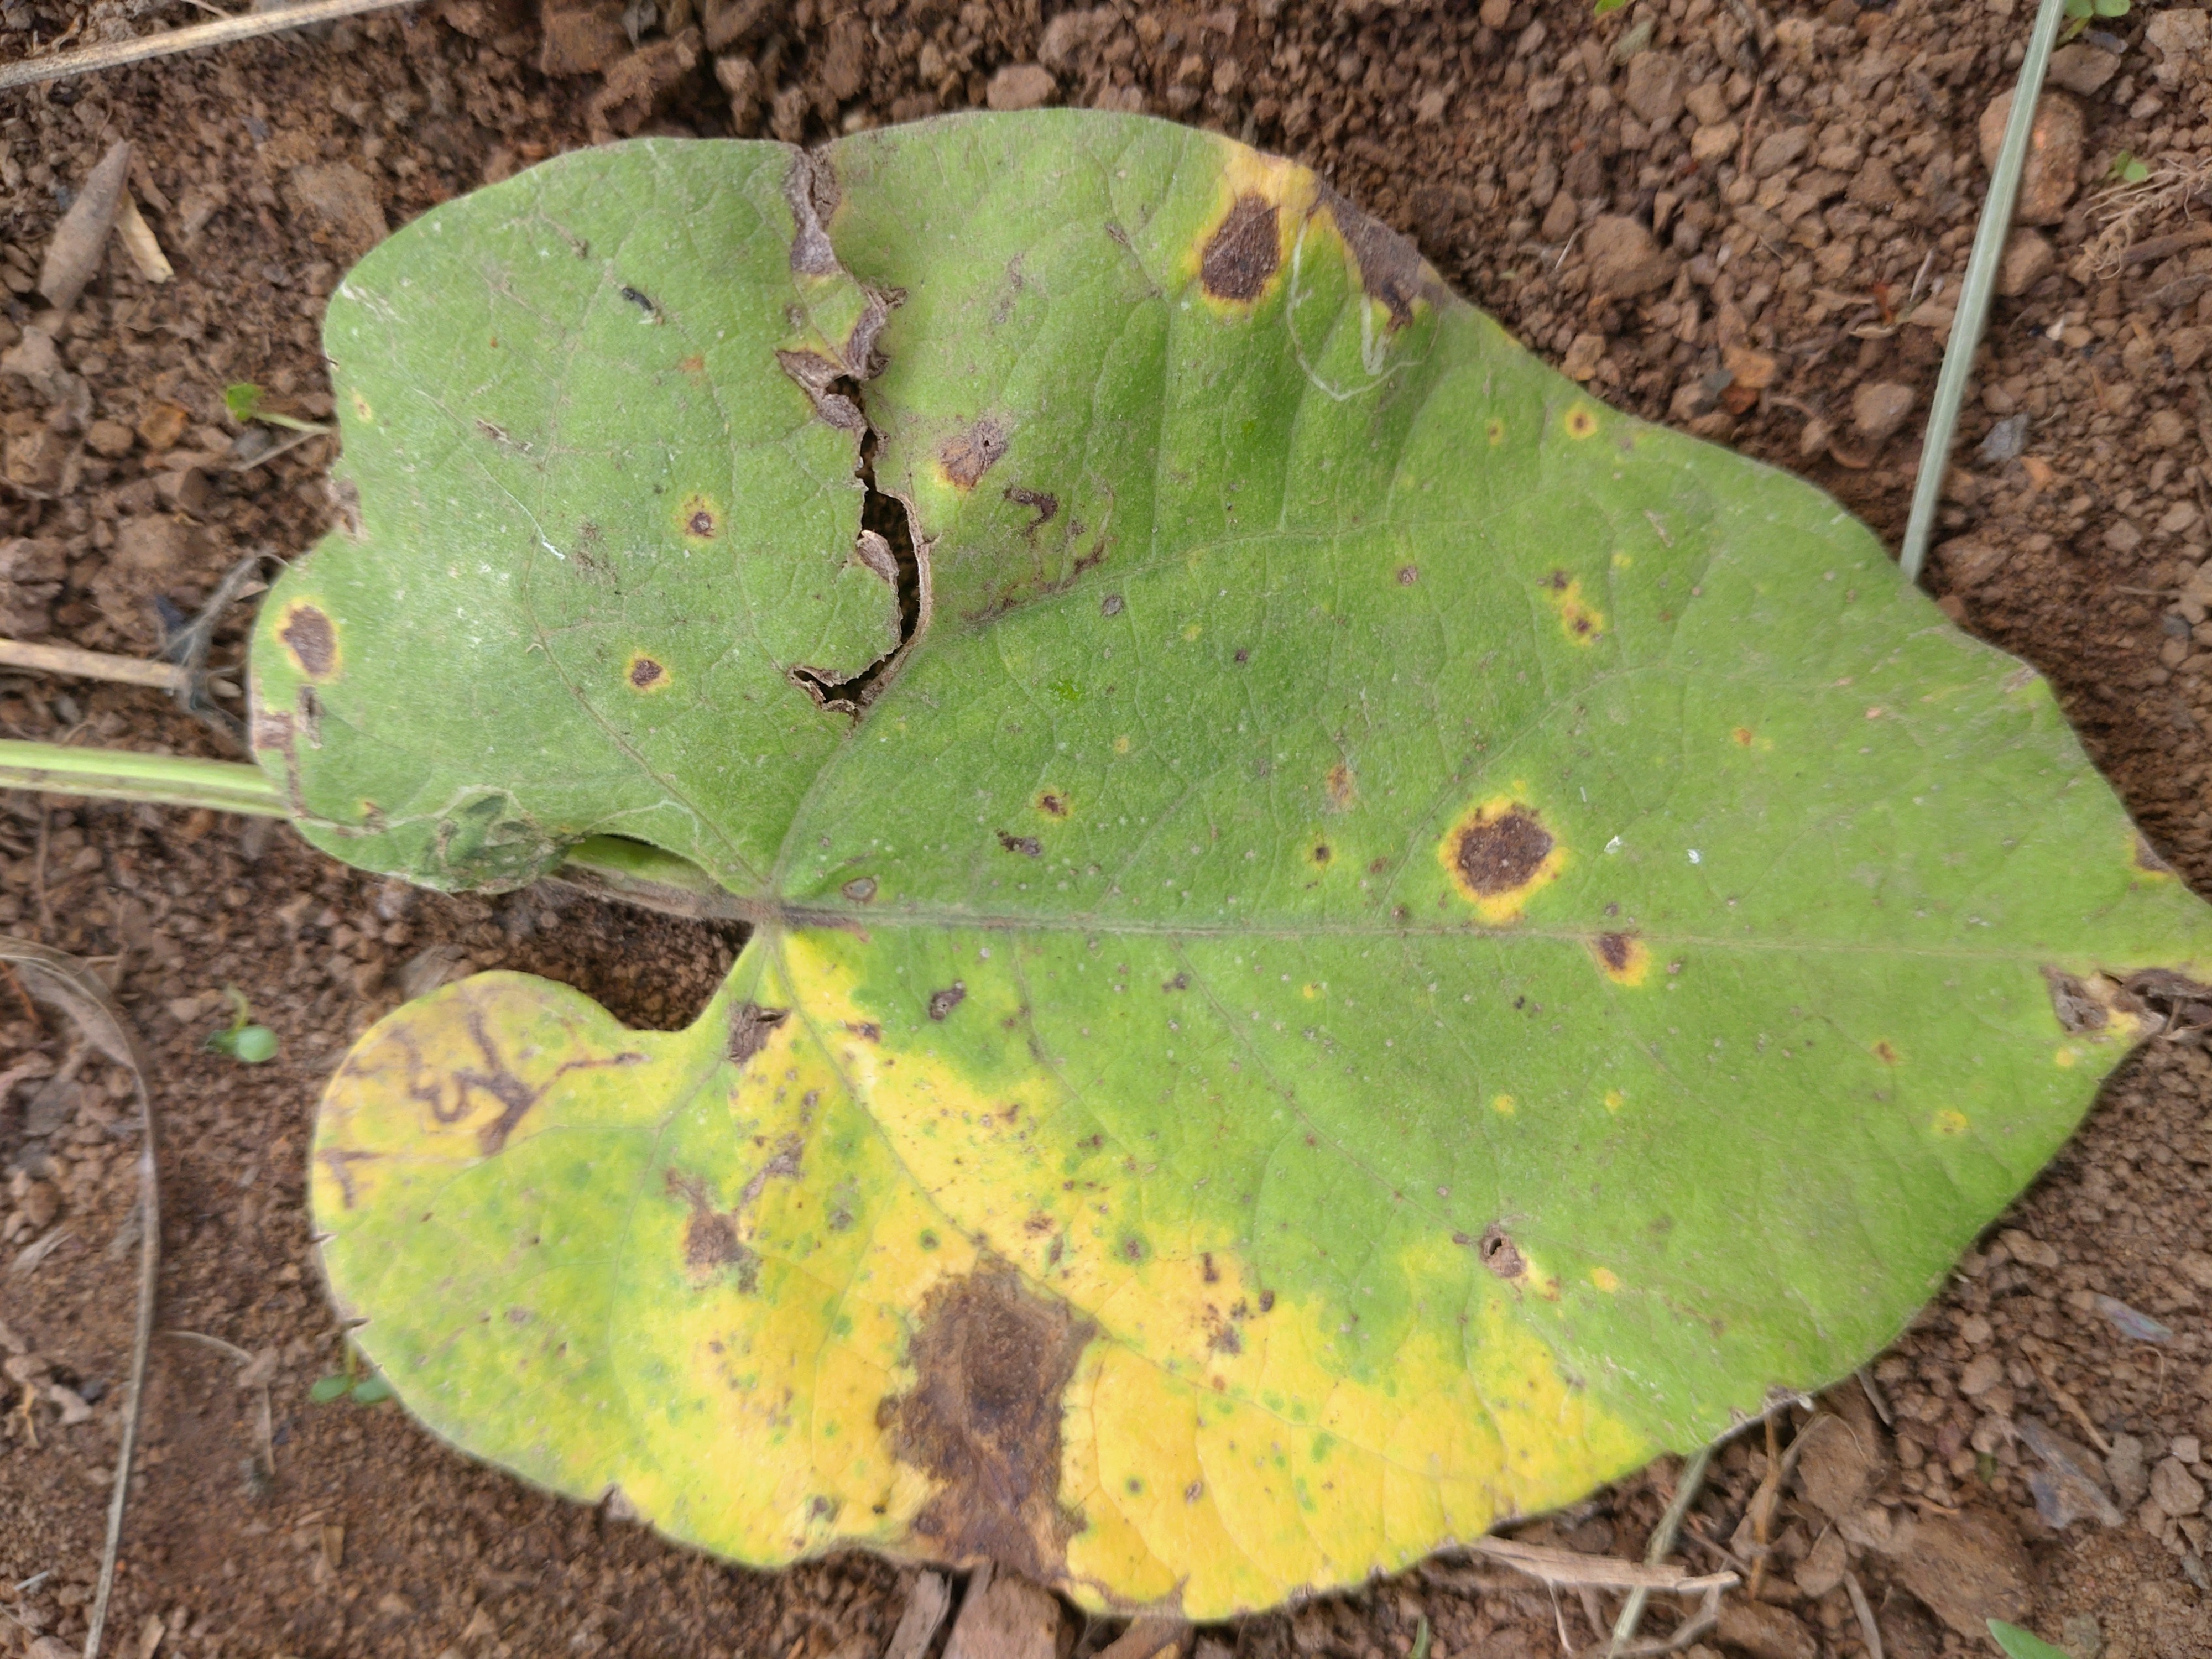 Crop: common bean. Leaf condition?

rust
